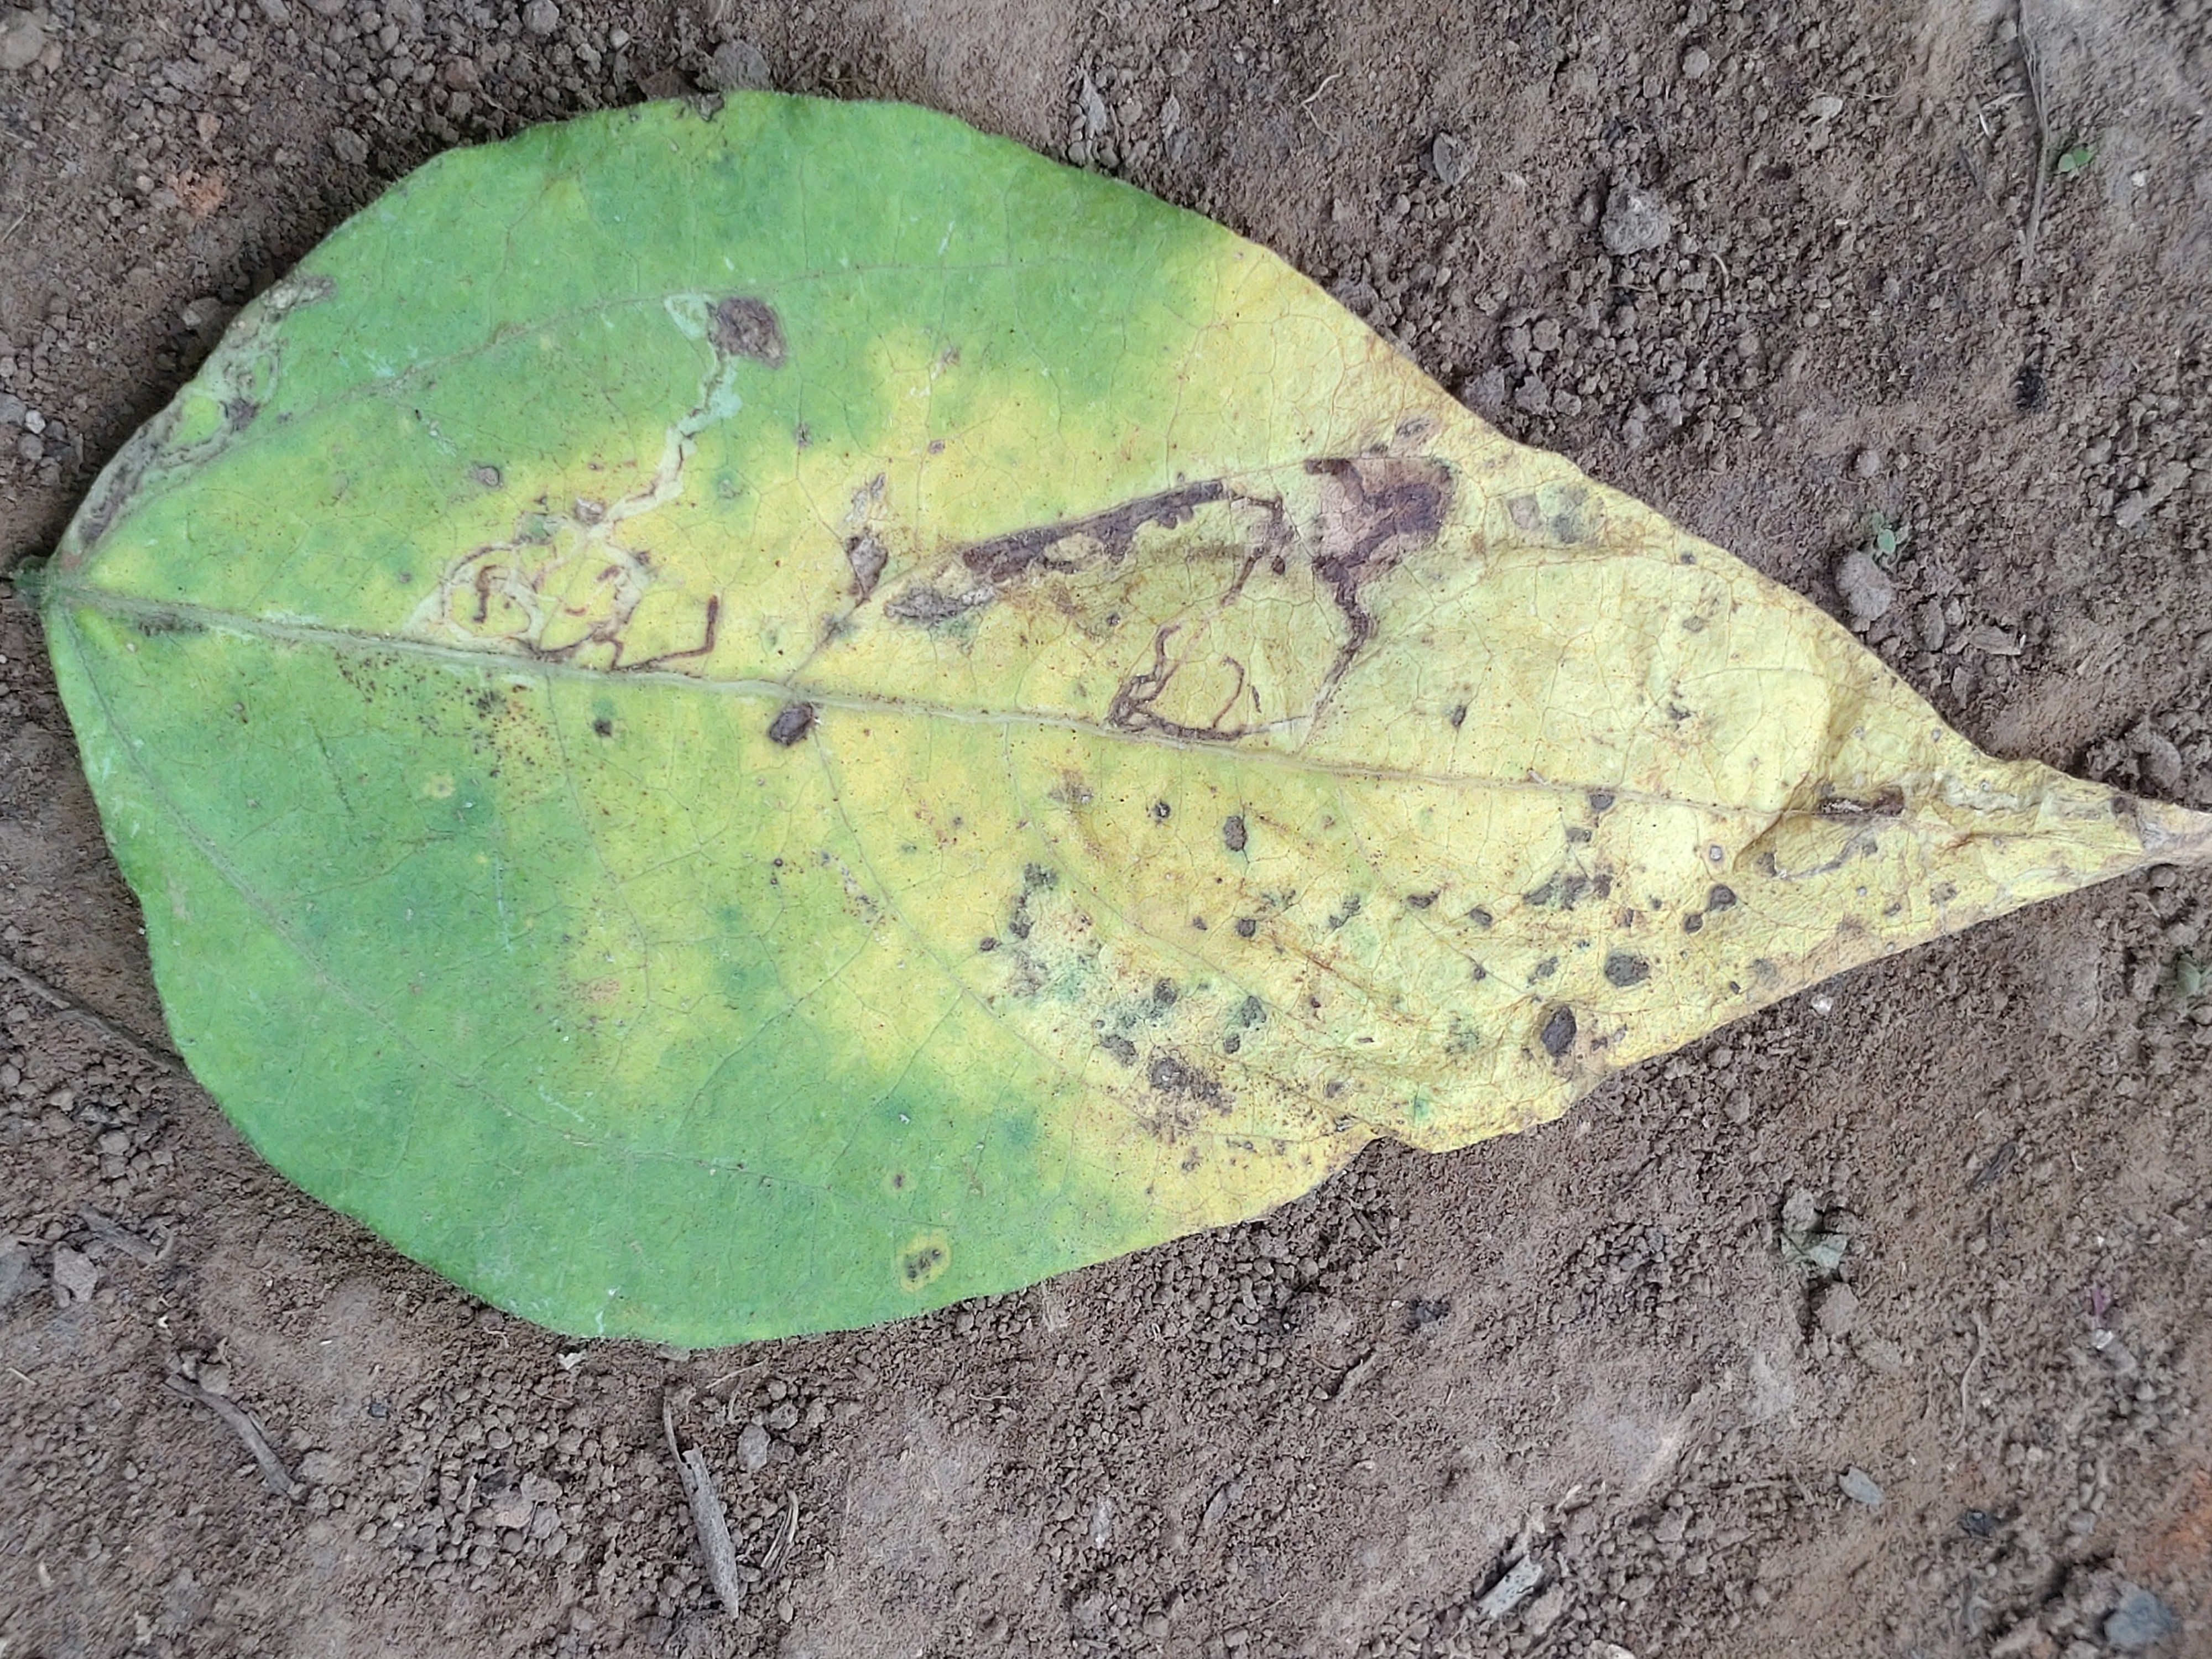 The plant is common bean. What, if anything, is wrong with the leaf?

anthracnose
